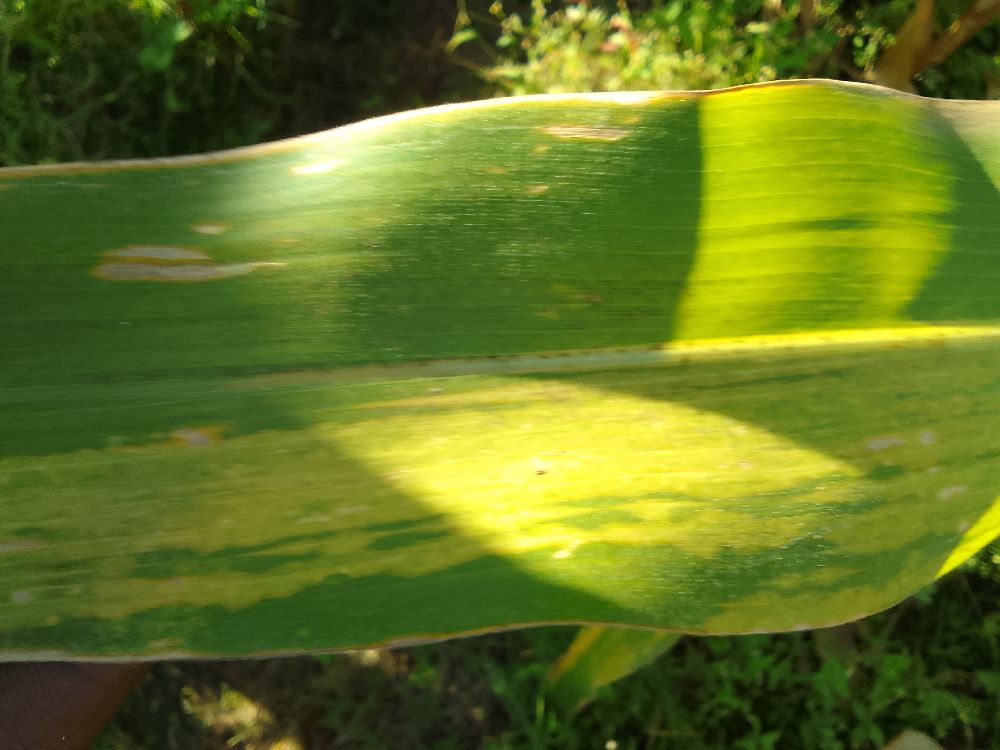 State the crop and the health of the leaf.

maize, maize lethal necrosis
